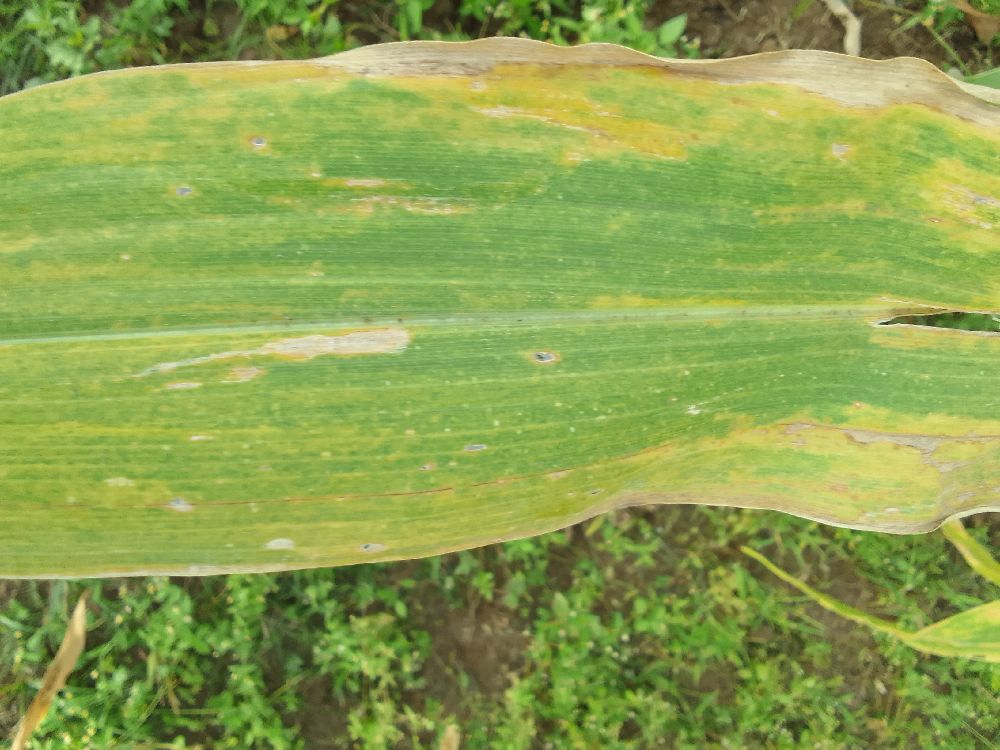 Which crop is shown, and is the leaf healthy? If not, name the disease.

maize, maize lethal necrosis
